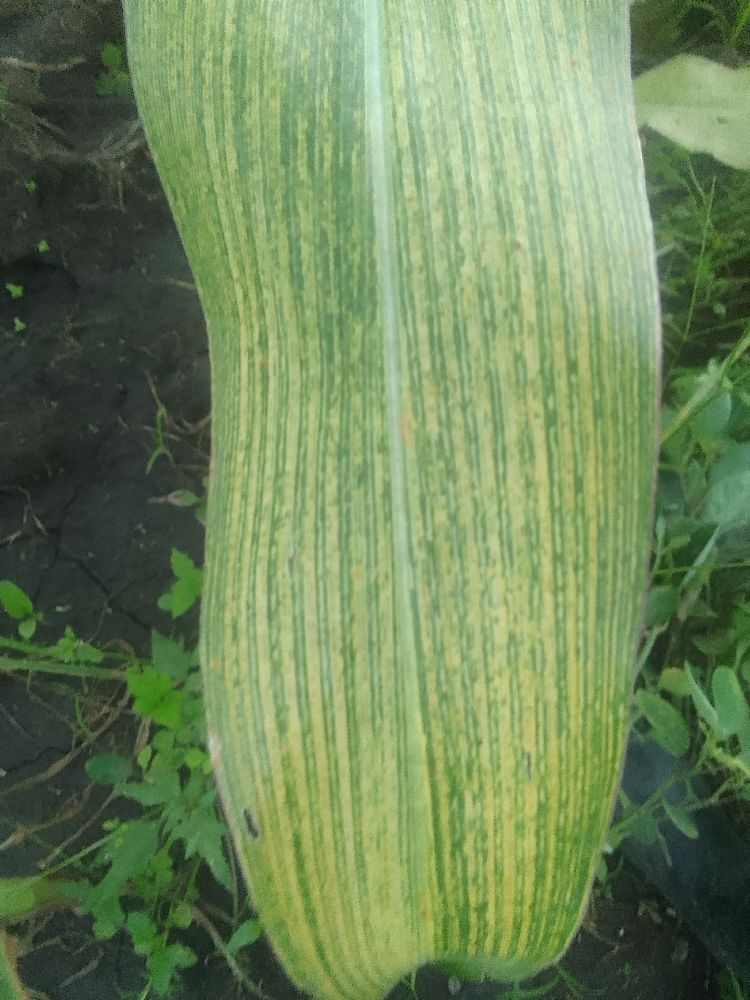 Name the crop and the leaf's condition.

maize, maize streak virus
